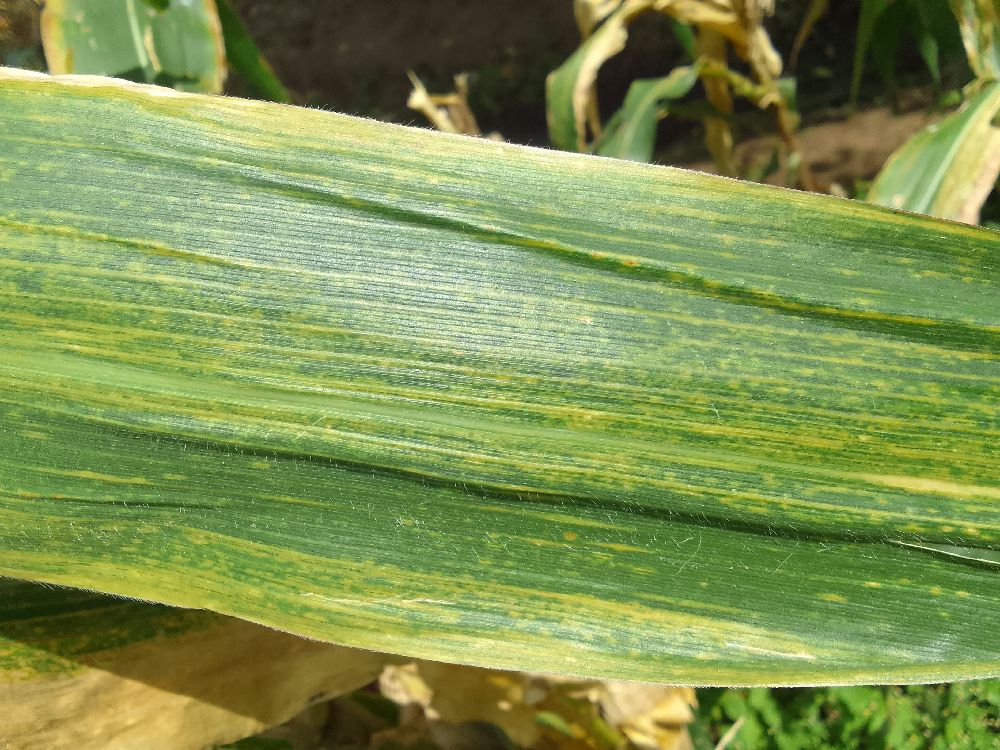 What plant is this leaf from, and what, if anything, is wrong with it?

maize, maize lethal necrosis
